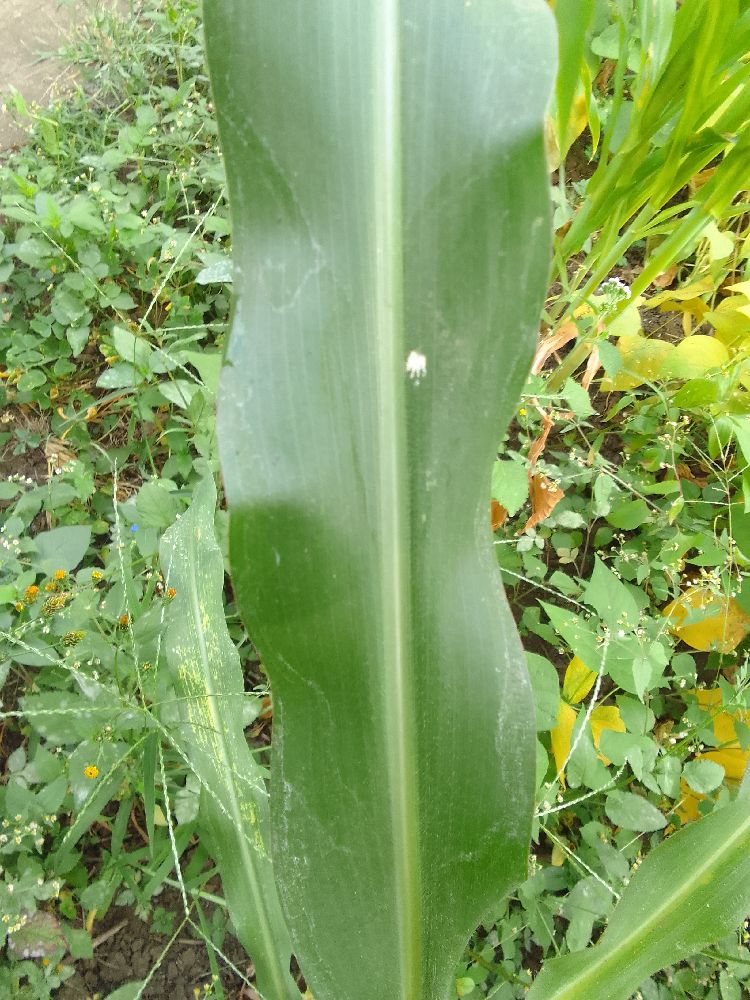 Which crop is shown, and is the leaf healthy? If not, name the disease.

maize, healthy
